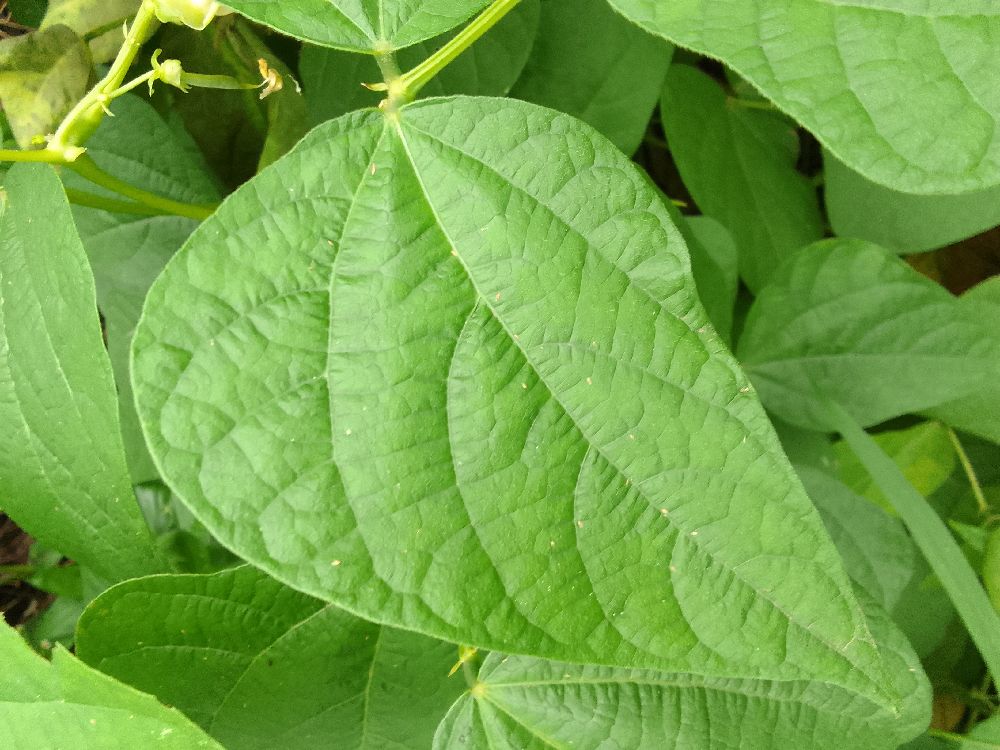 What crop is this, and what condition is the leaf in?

common bean, healthy
